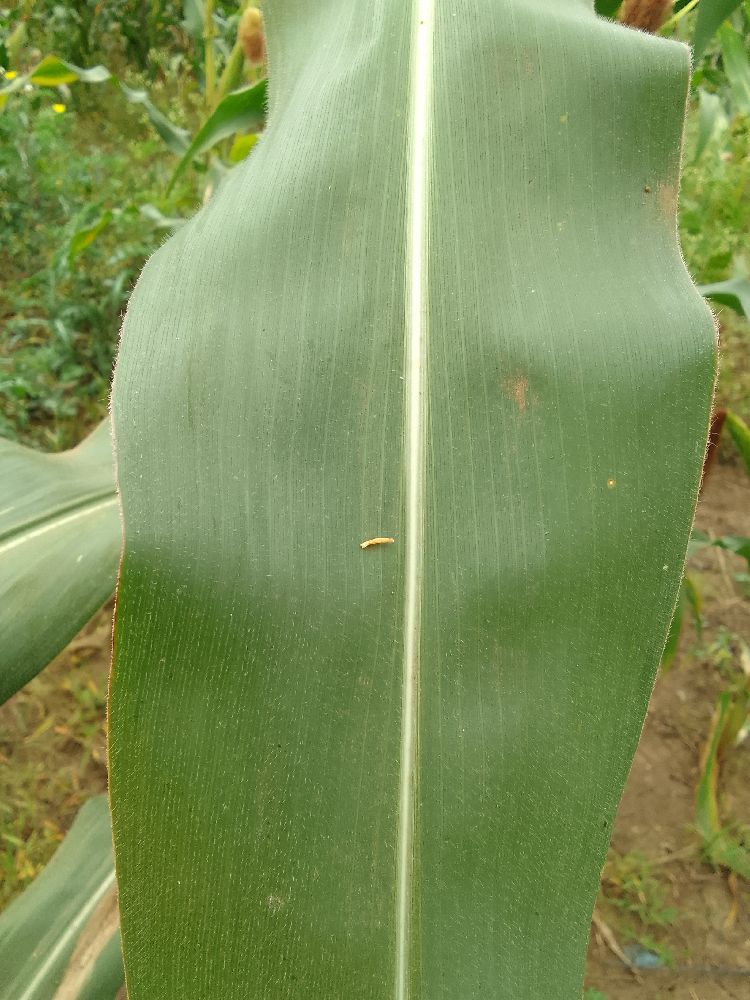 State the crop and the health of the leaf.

maize, healthy
